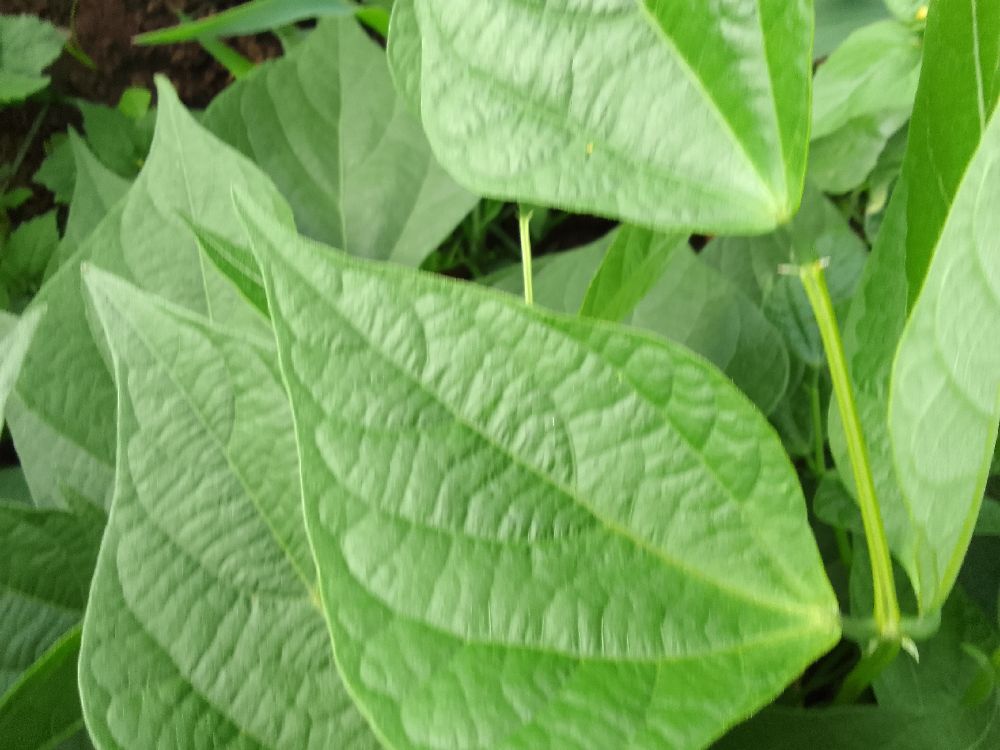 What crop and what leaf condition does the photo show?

common bean, healthy
